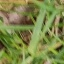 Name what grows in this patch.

grass
